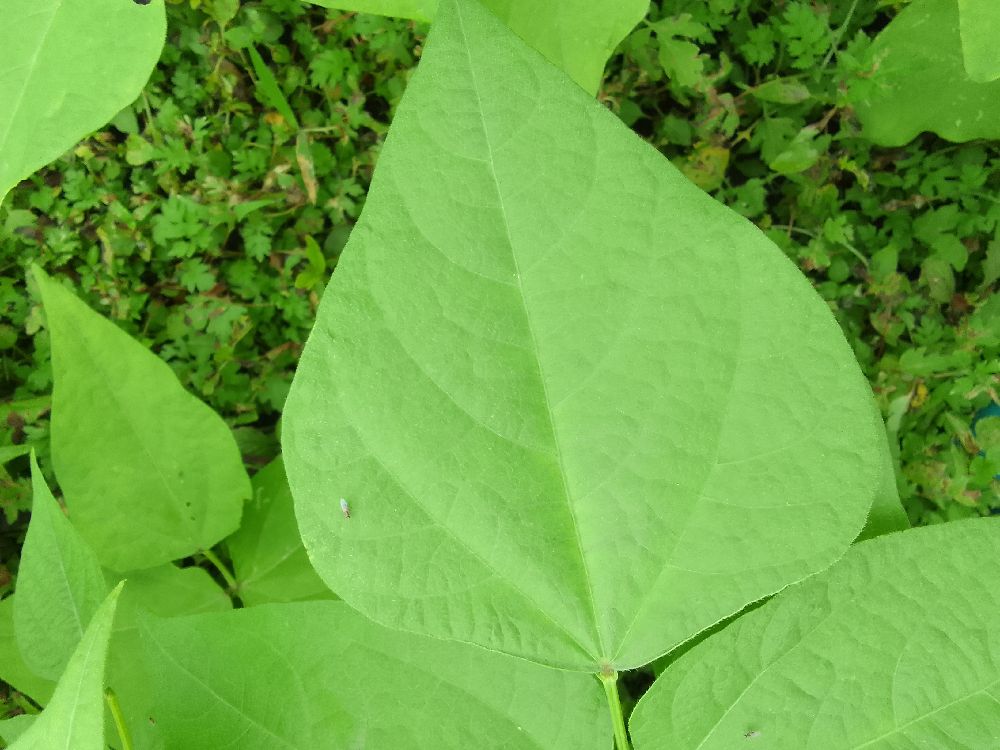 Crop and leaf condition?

common bean, healthy
